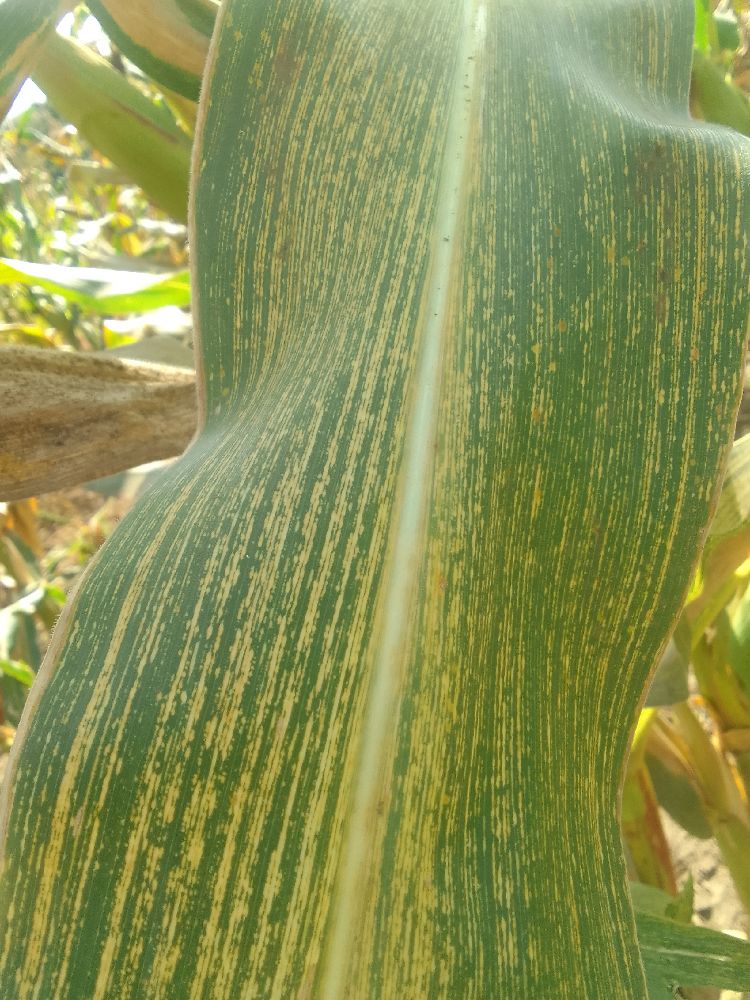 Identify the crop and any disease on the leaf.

maize, maize streak virus
